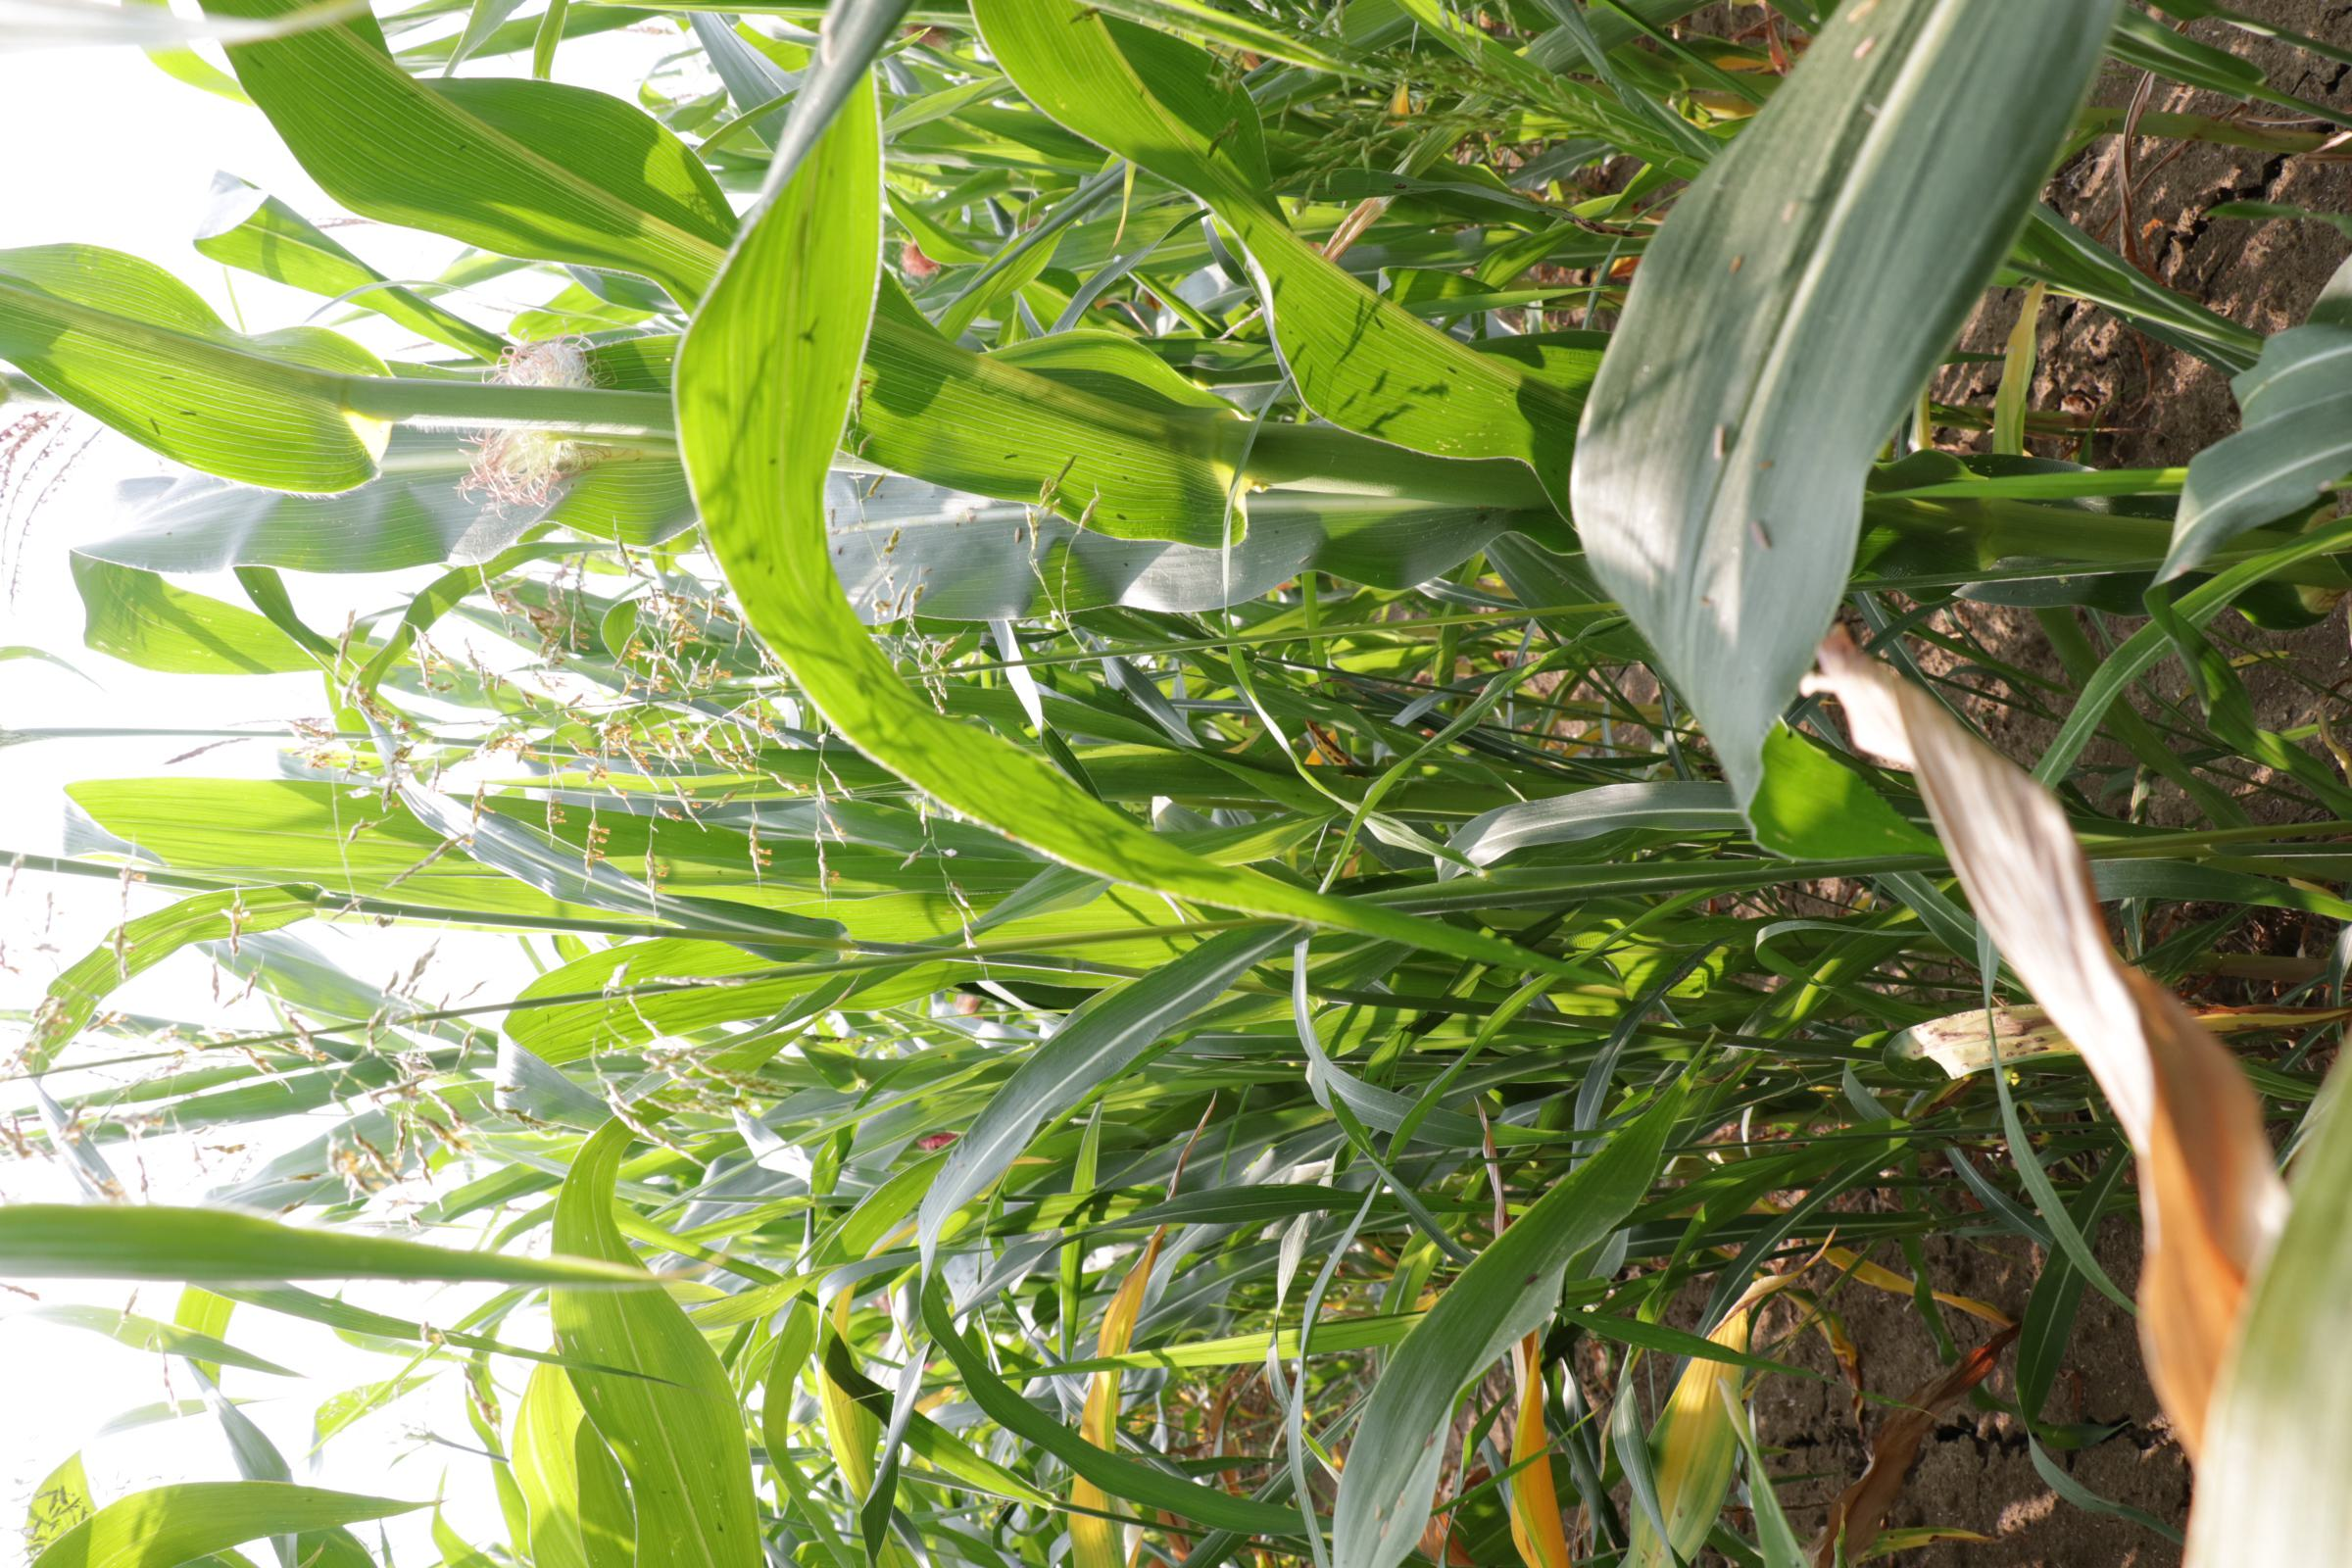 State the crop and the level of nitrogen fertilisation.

maize, full nitrogen fertilisation
